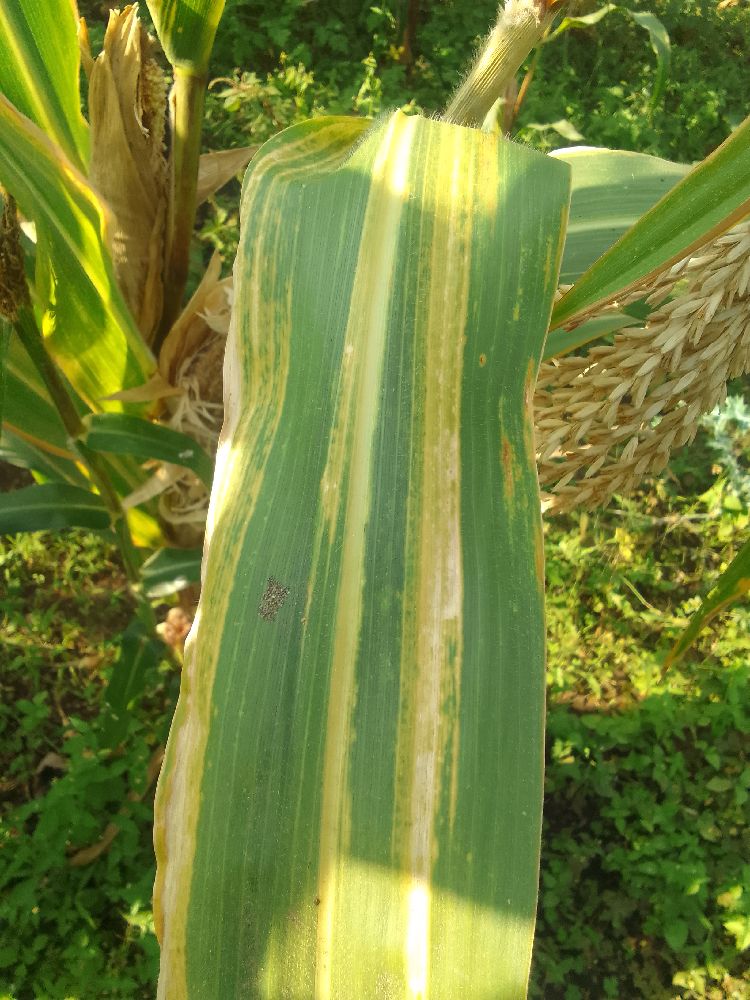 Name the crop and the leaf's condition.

maize, maize lethal necrosis
